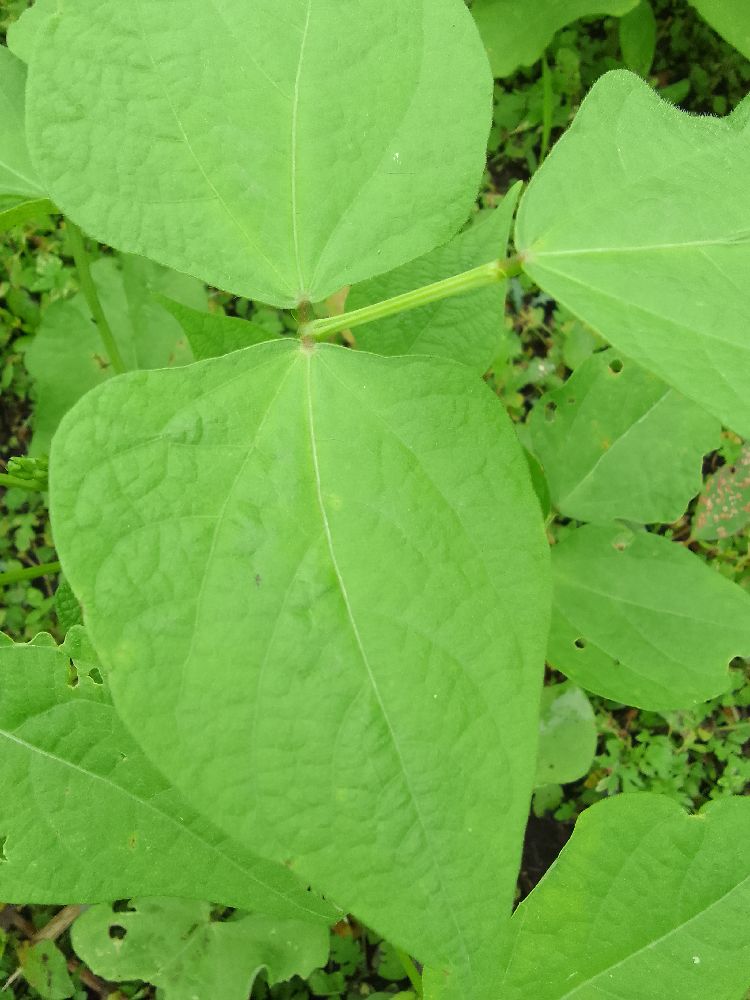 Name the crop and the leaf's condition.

common bean, healthy
